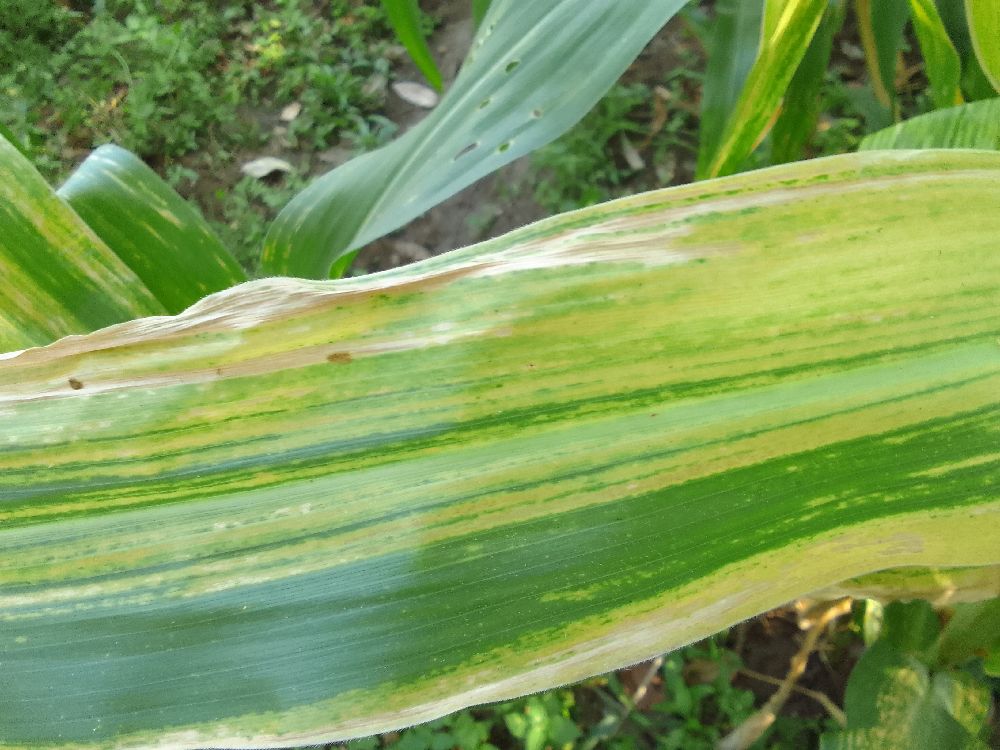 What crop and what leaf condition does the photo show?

maize, maize lethal necrosis
